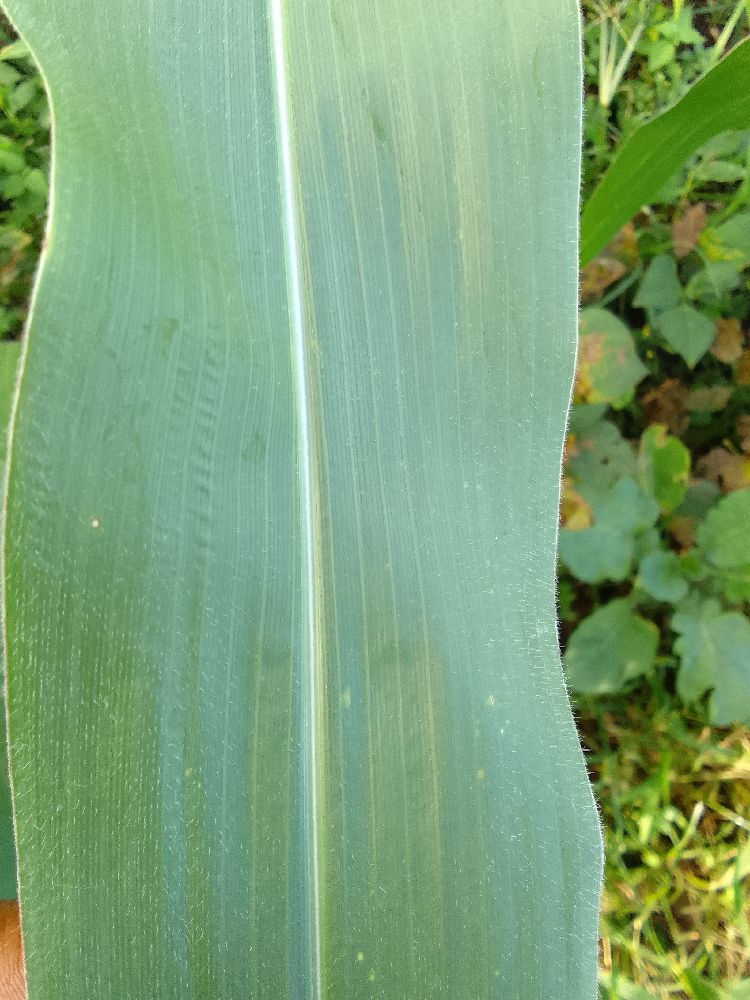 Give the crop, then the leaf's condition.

maize, healthy
